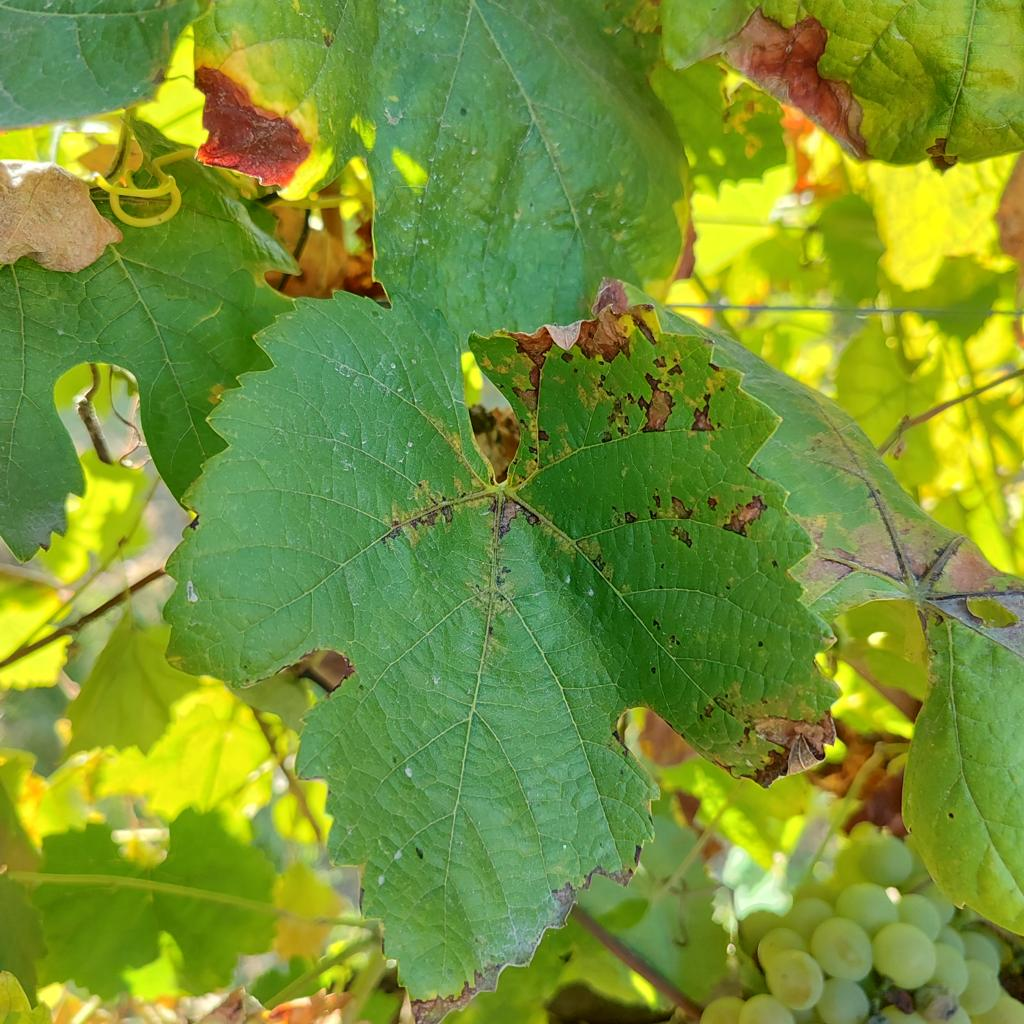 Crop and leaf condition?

grapevine, downy mildew
